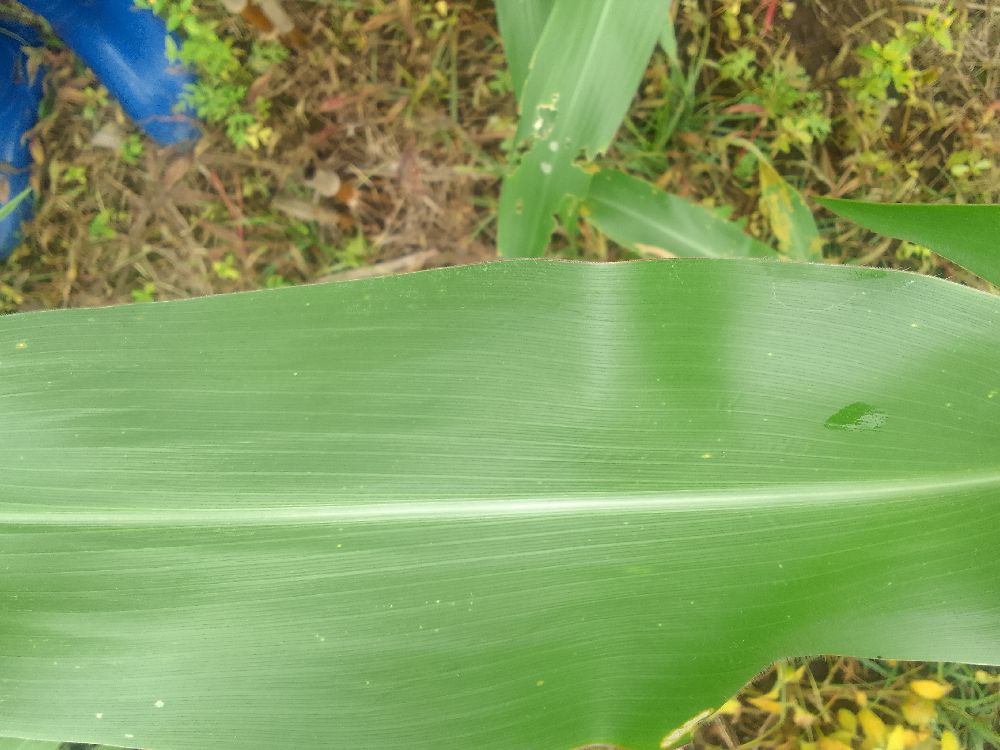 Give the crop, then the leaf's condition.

maize, healthy
